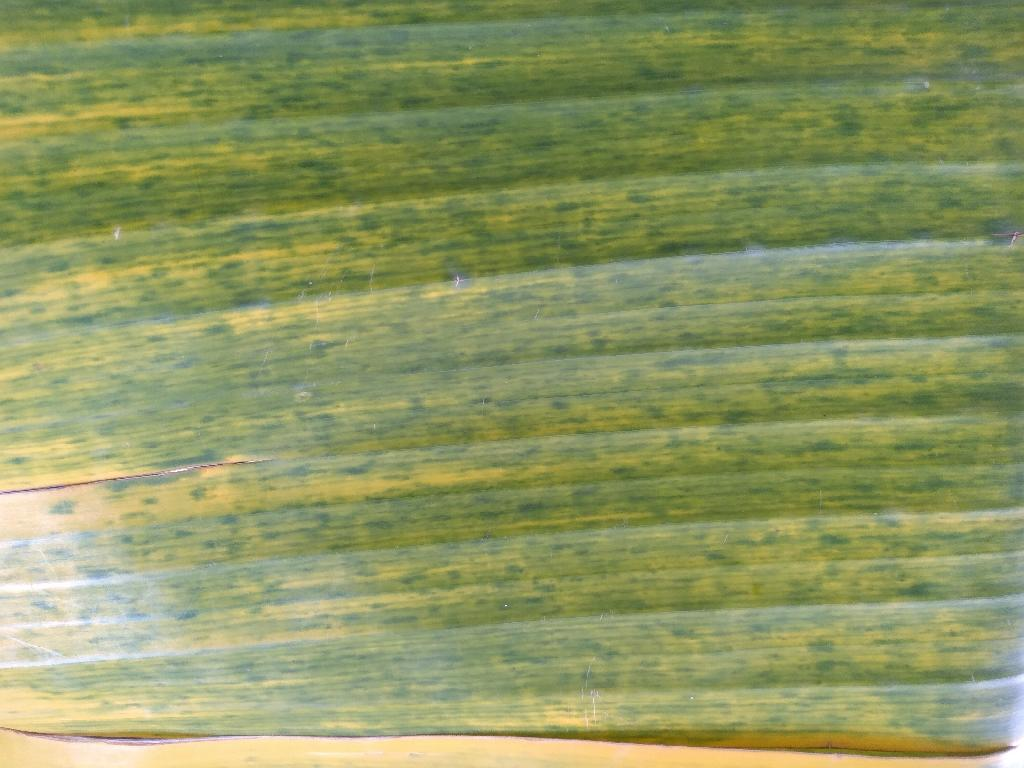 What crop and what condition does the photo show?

banana, fusarium wilt race 1
